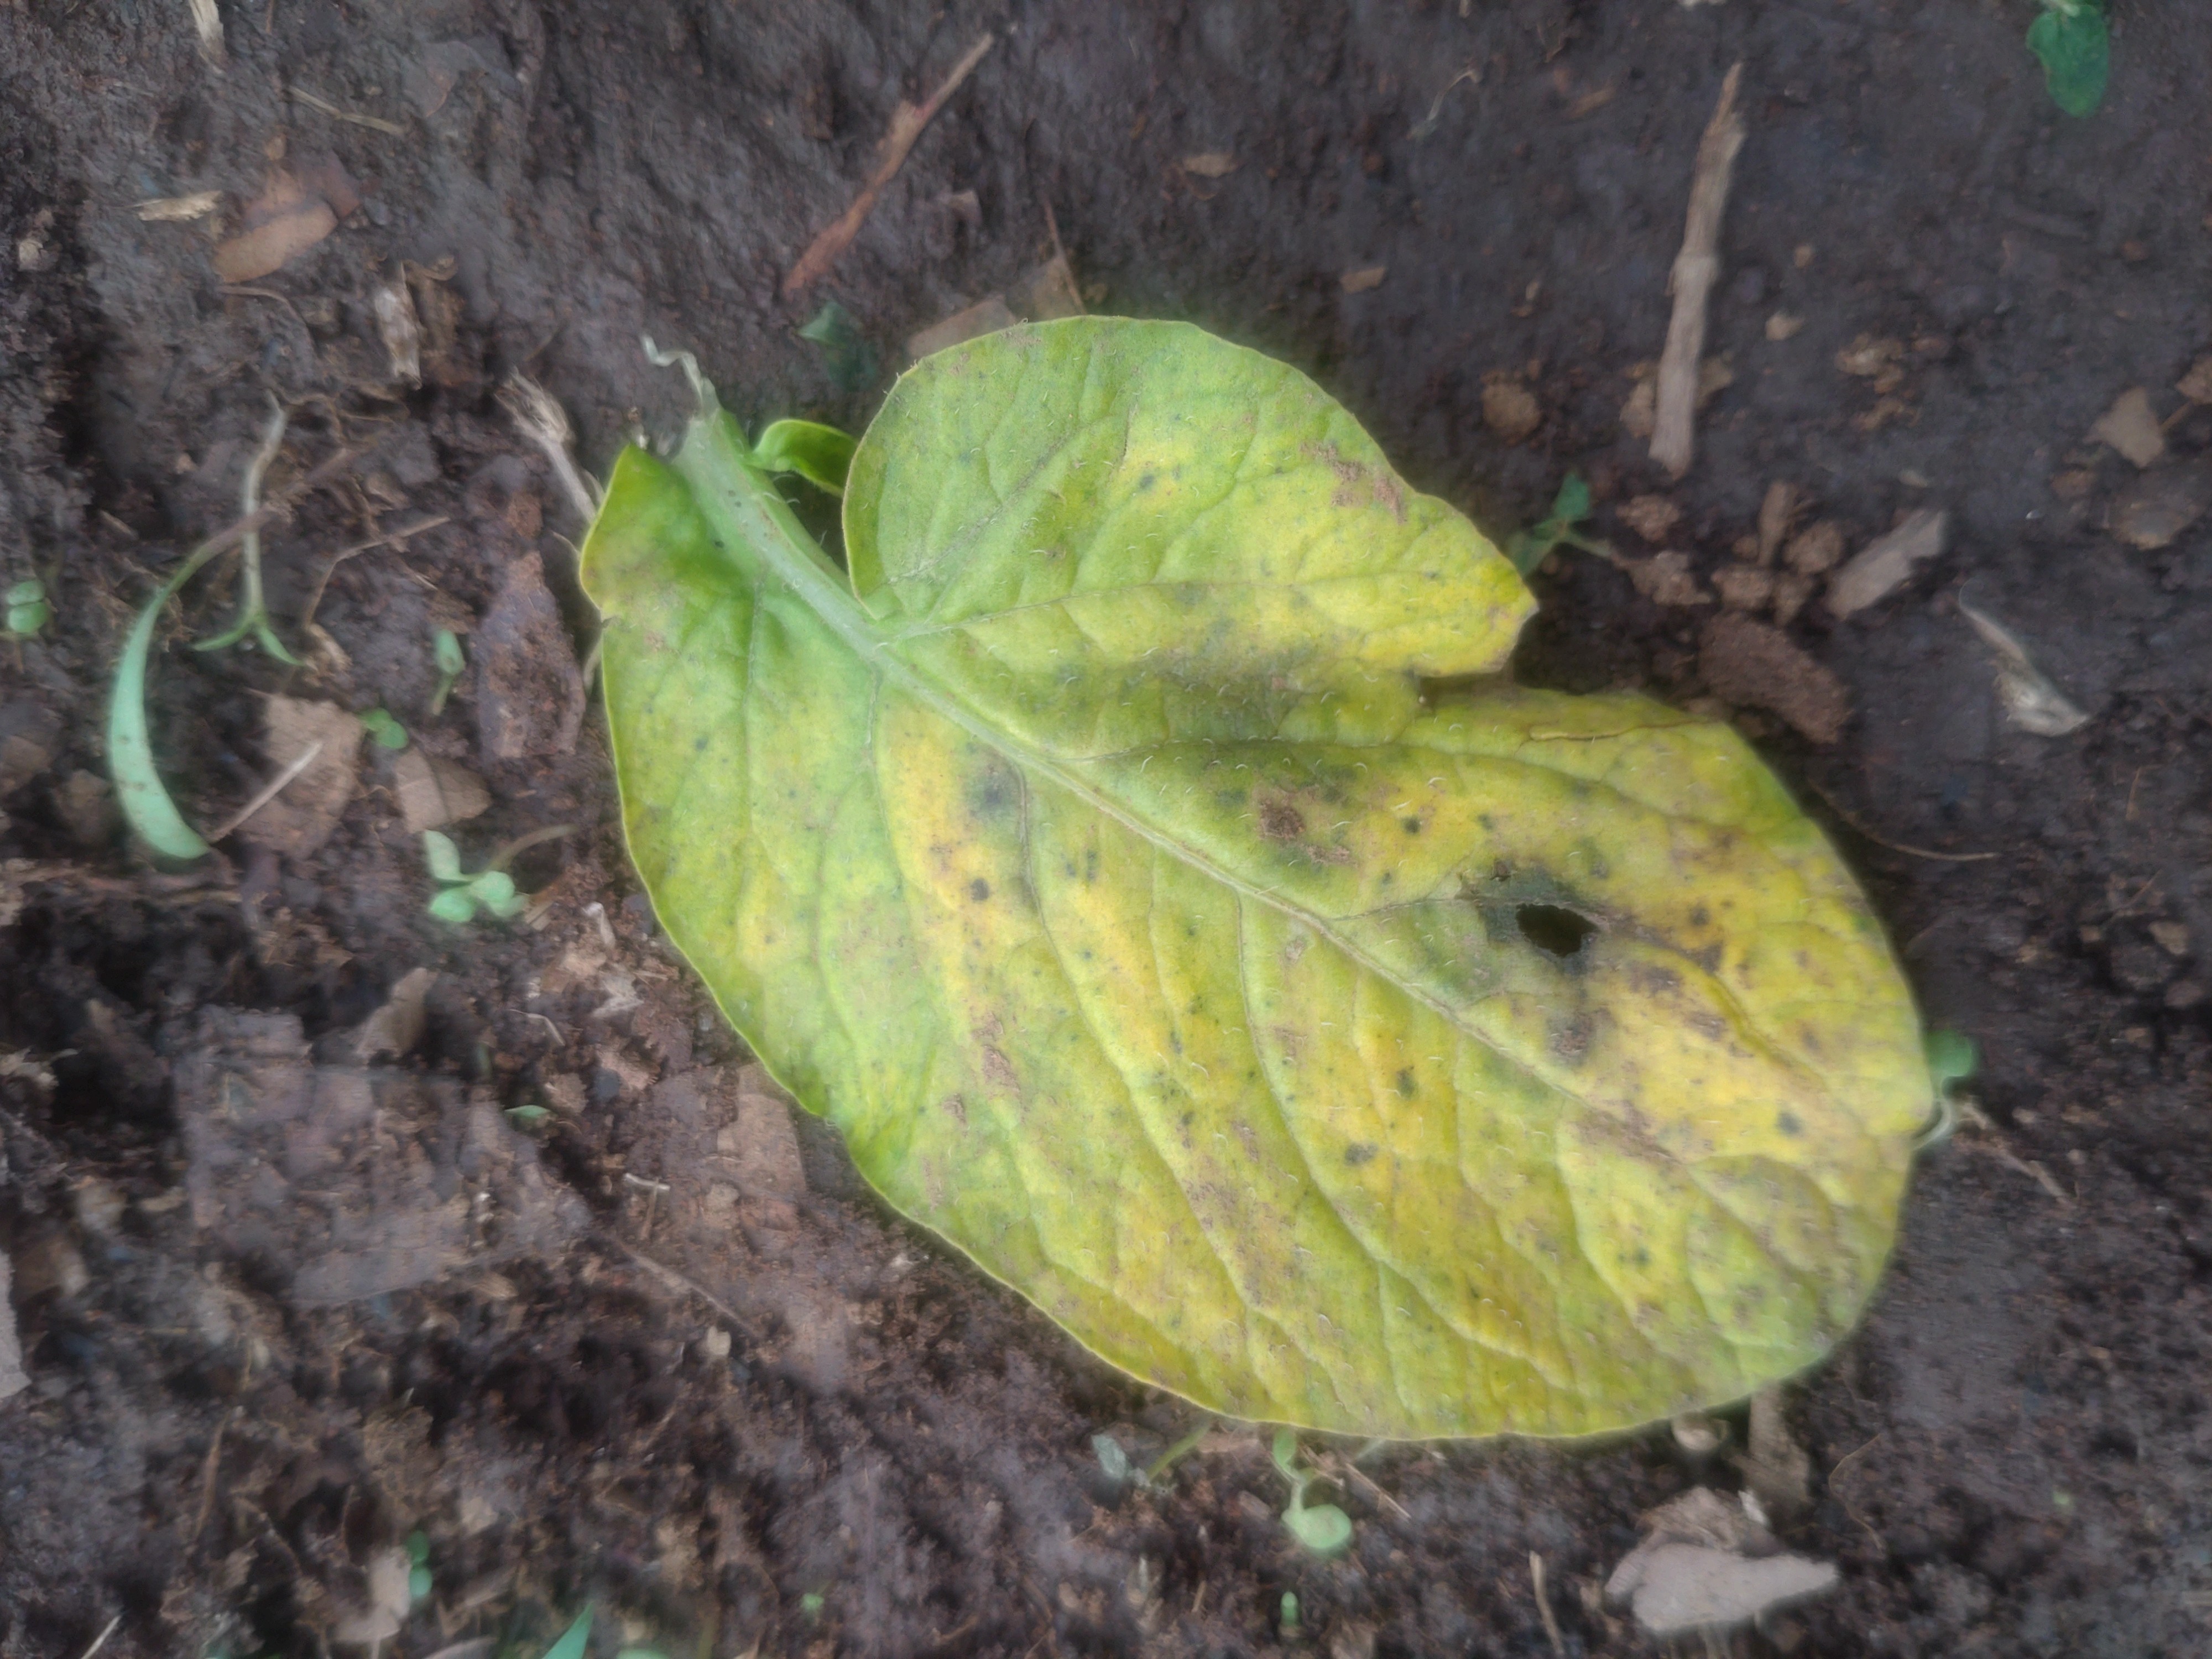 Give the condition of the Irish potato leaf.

late blight
